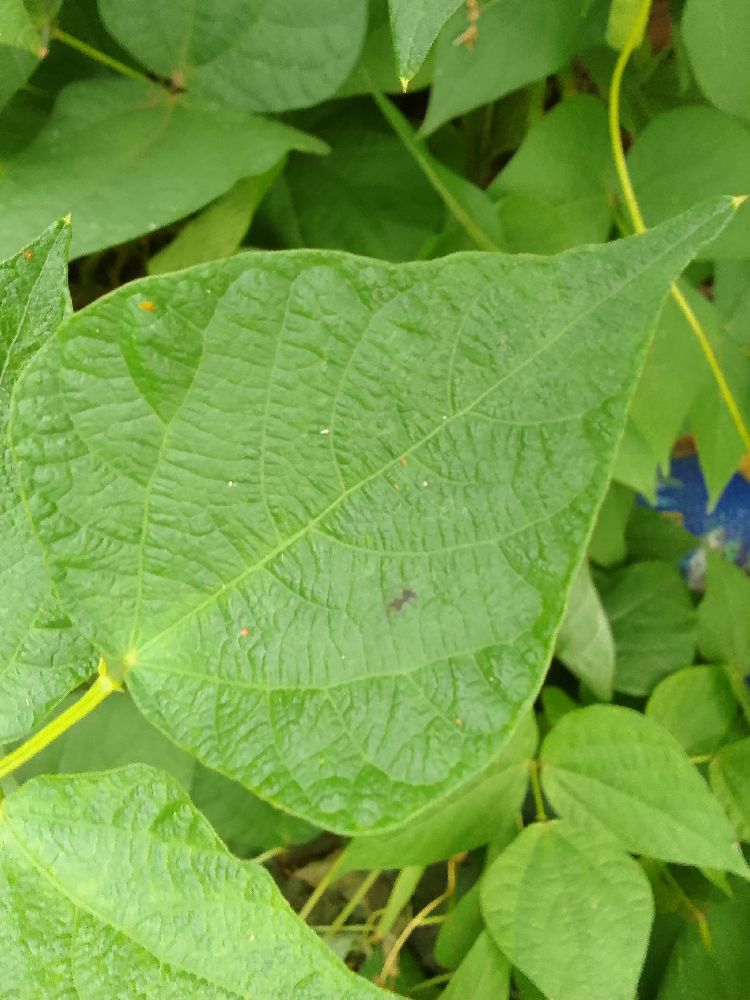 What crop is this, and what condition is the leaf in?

common bean, healthy
